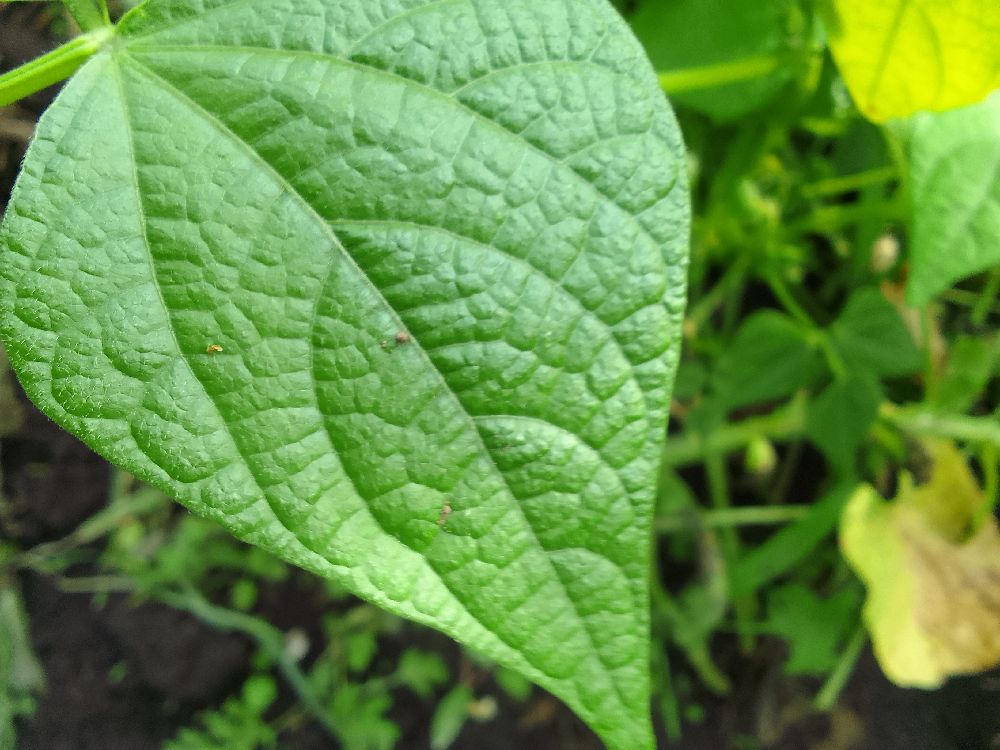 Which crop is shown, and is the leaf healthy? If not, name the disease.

common bean, healthy
